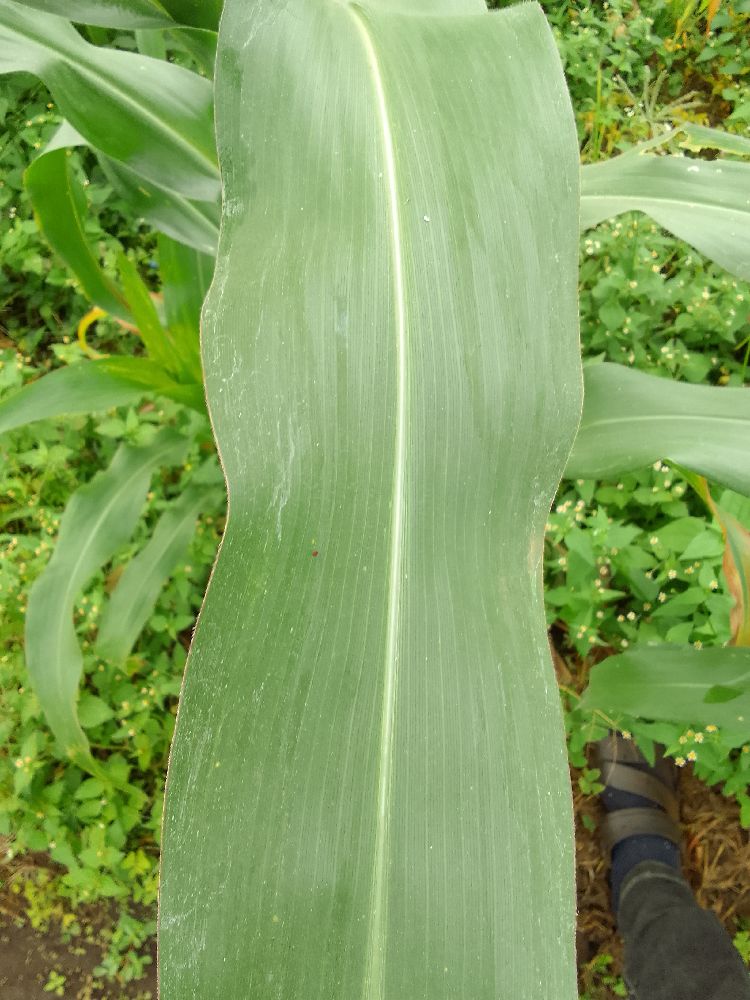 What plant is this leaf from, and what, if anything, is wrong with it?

maize, healthy
